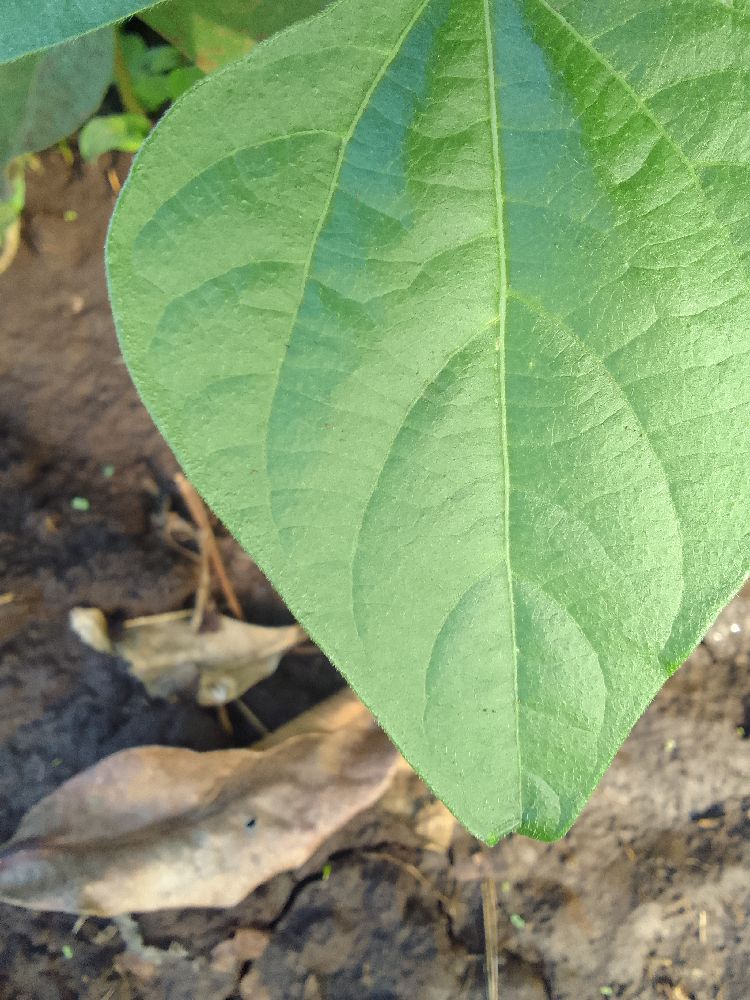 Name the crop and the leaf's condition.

common bean, healthy
